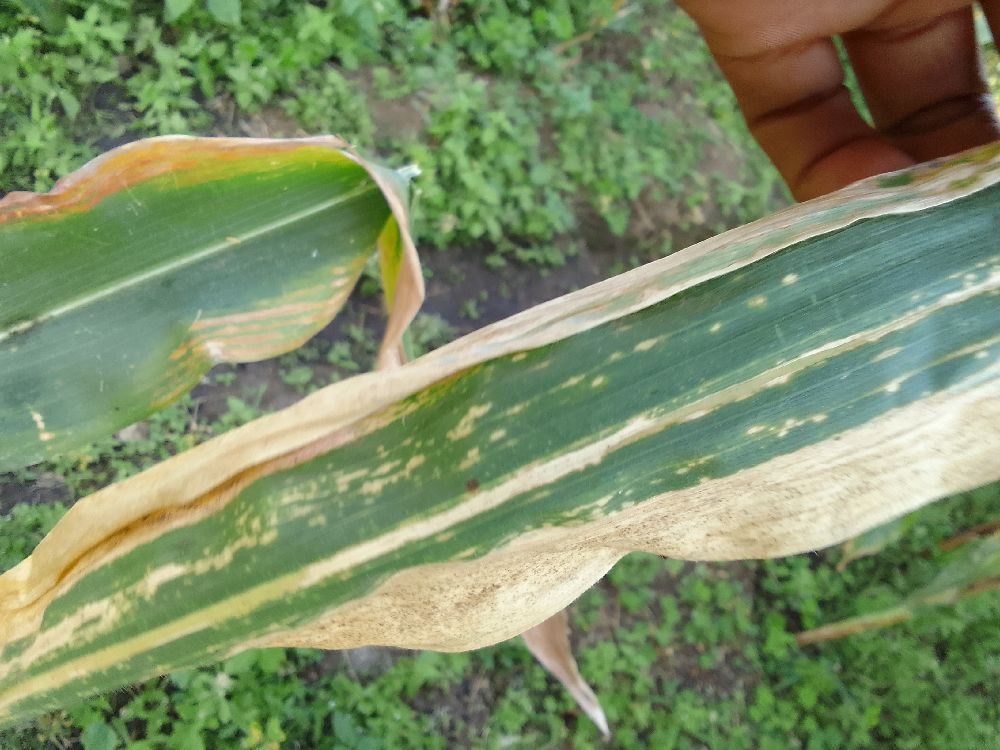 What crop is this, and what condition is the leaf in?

maize, maize lethal necrosis
